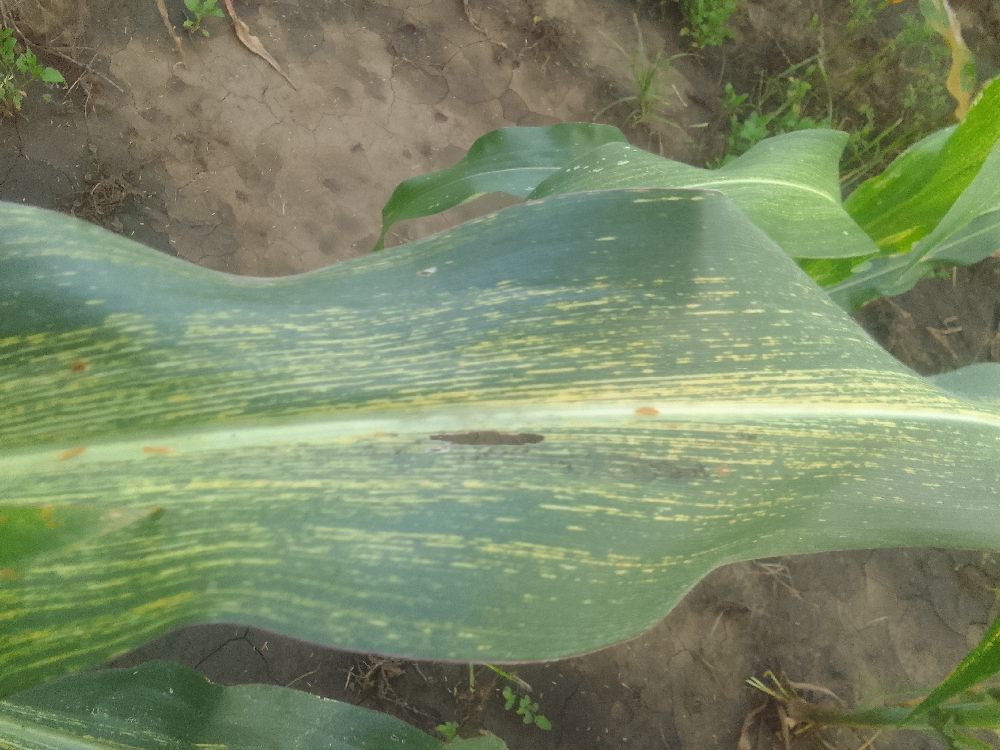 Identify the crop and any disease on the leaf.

maize, maize streak virus
